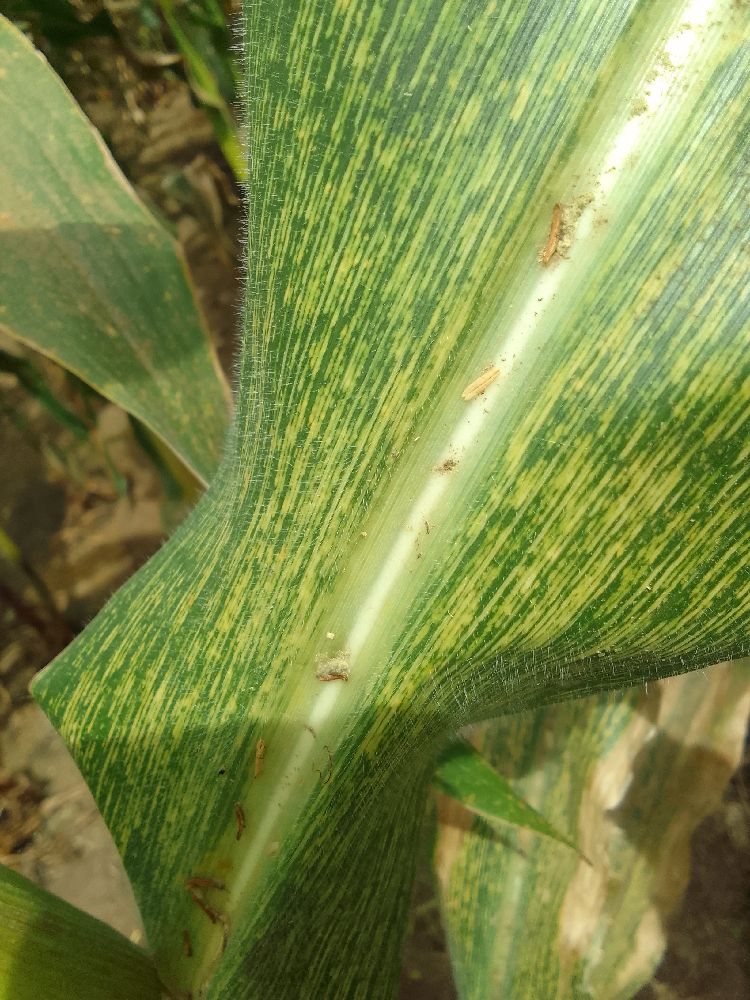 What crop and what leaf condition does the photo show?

maize, maize streak virus
